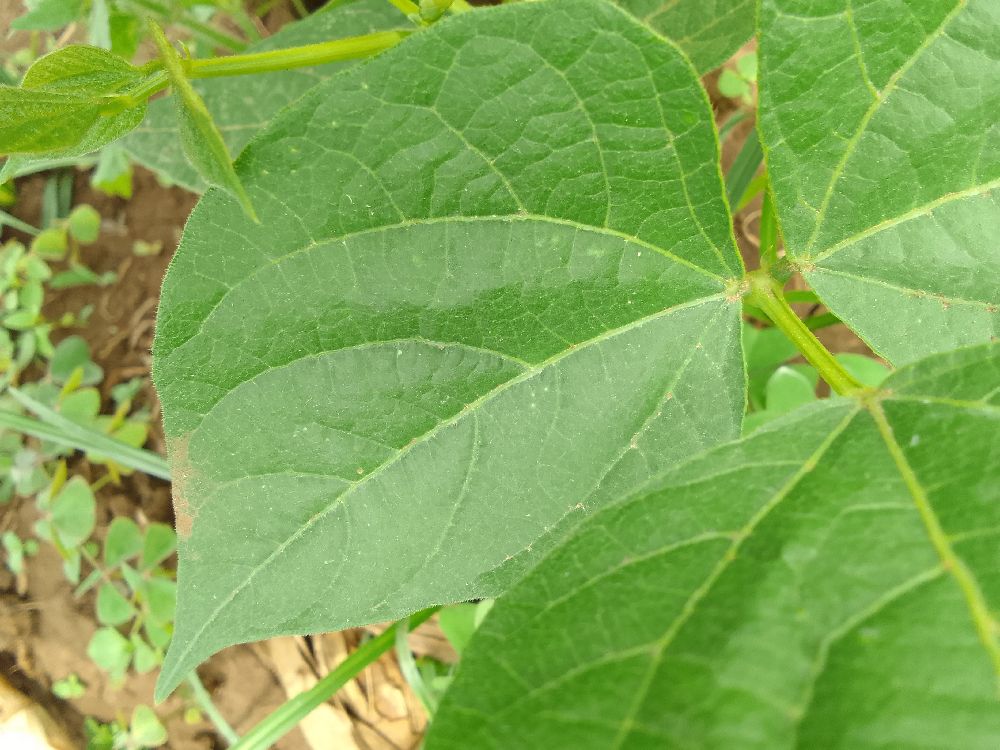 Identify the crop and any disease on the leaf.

common bean, healthy
